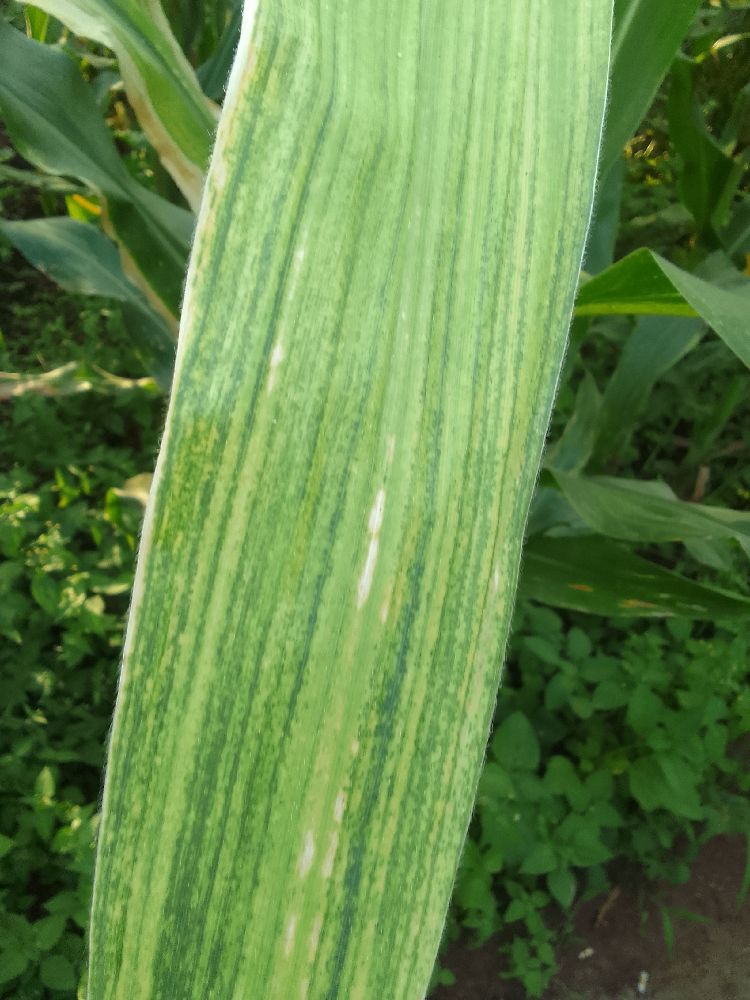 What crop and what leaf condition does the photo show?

maize, maize lethal necrosis
